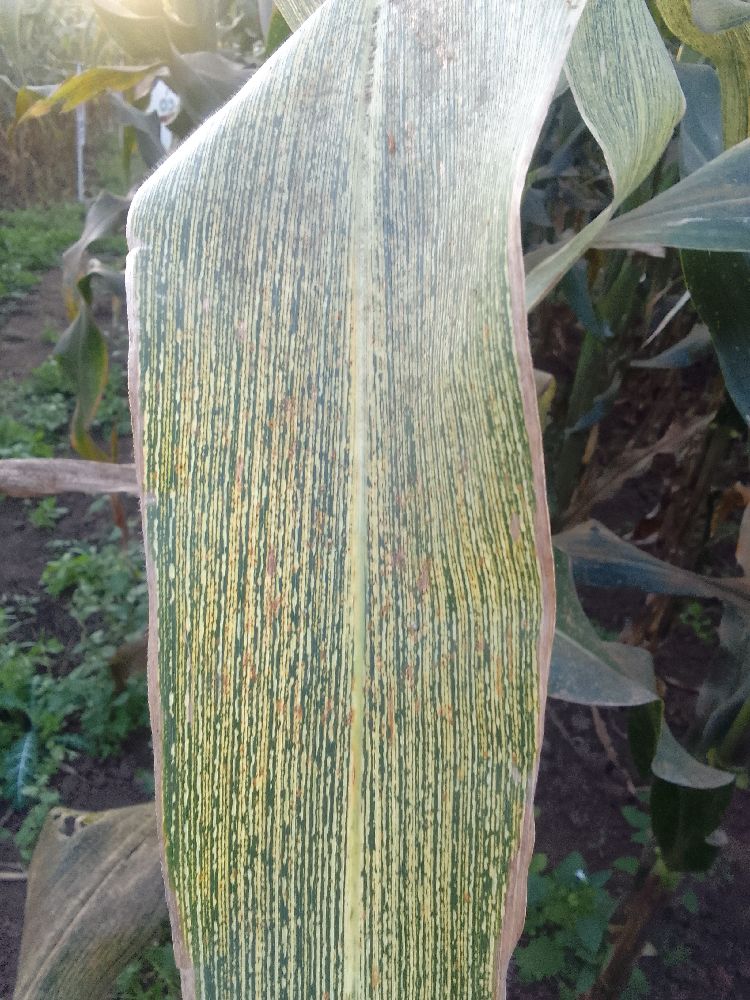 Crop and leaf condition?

maize, maize streak virus
